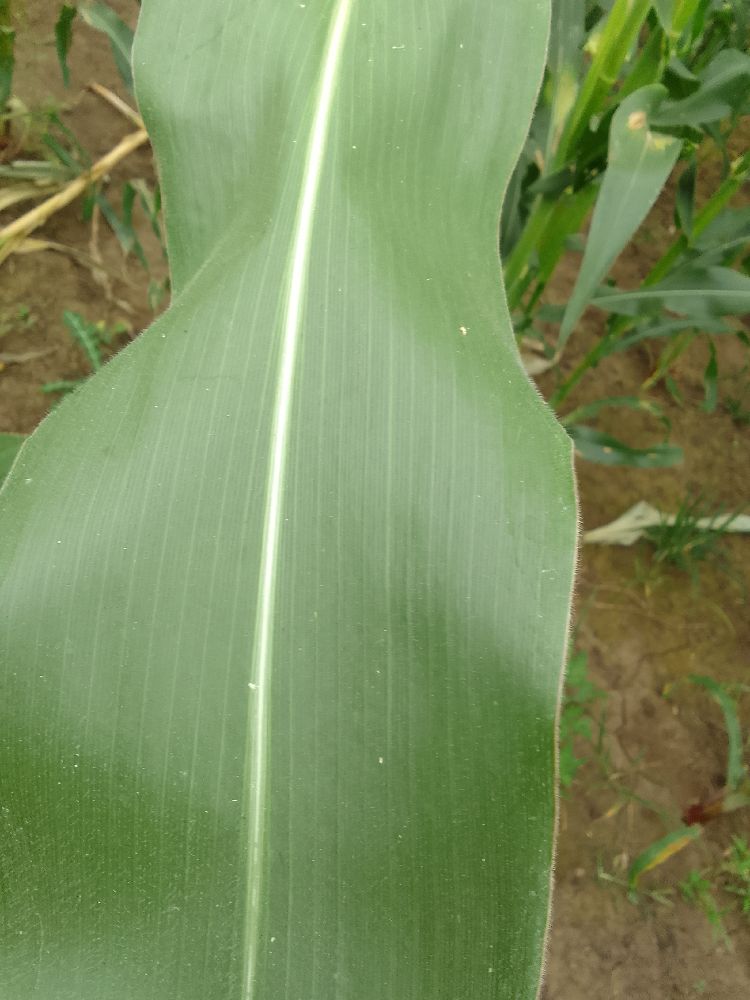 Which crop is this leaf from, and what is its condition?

maize, healthy
